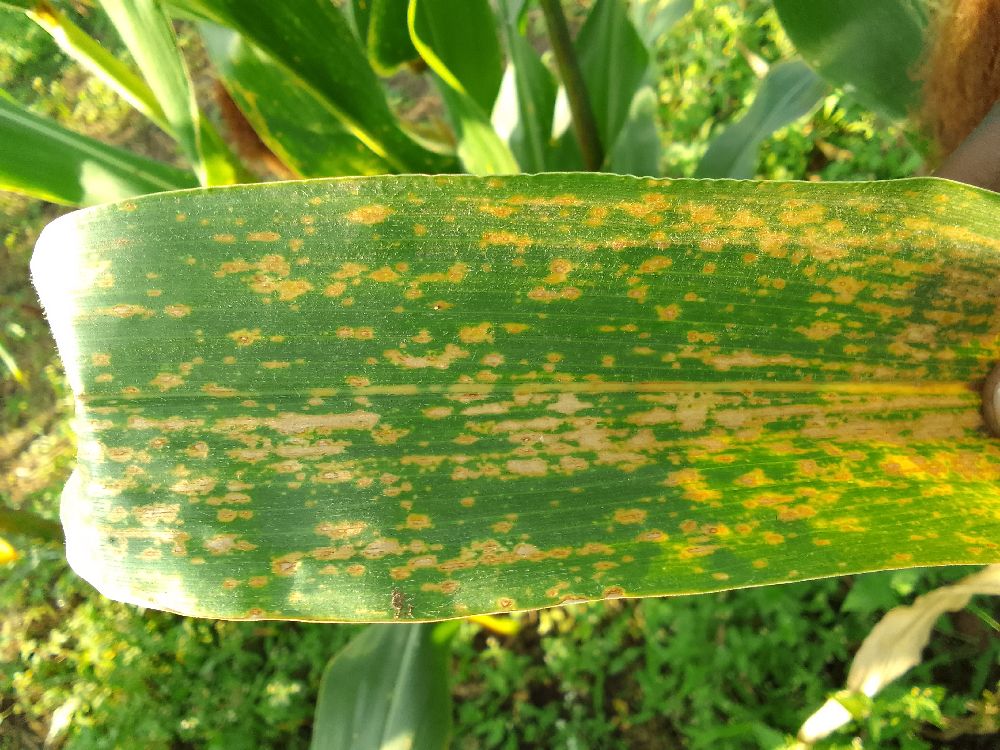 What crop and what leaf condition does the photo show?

maize, maize lethal necrosis
